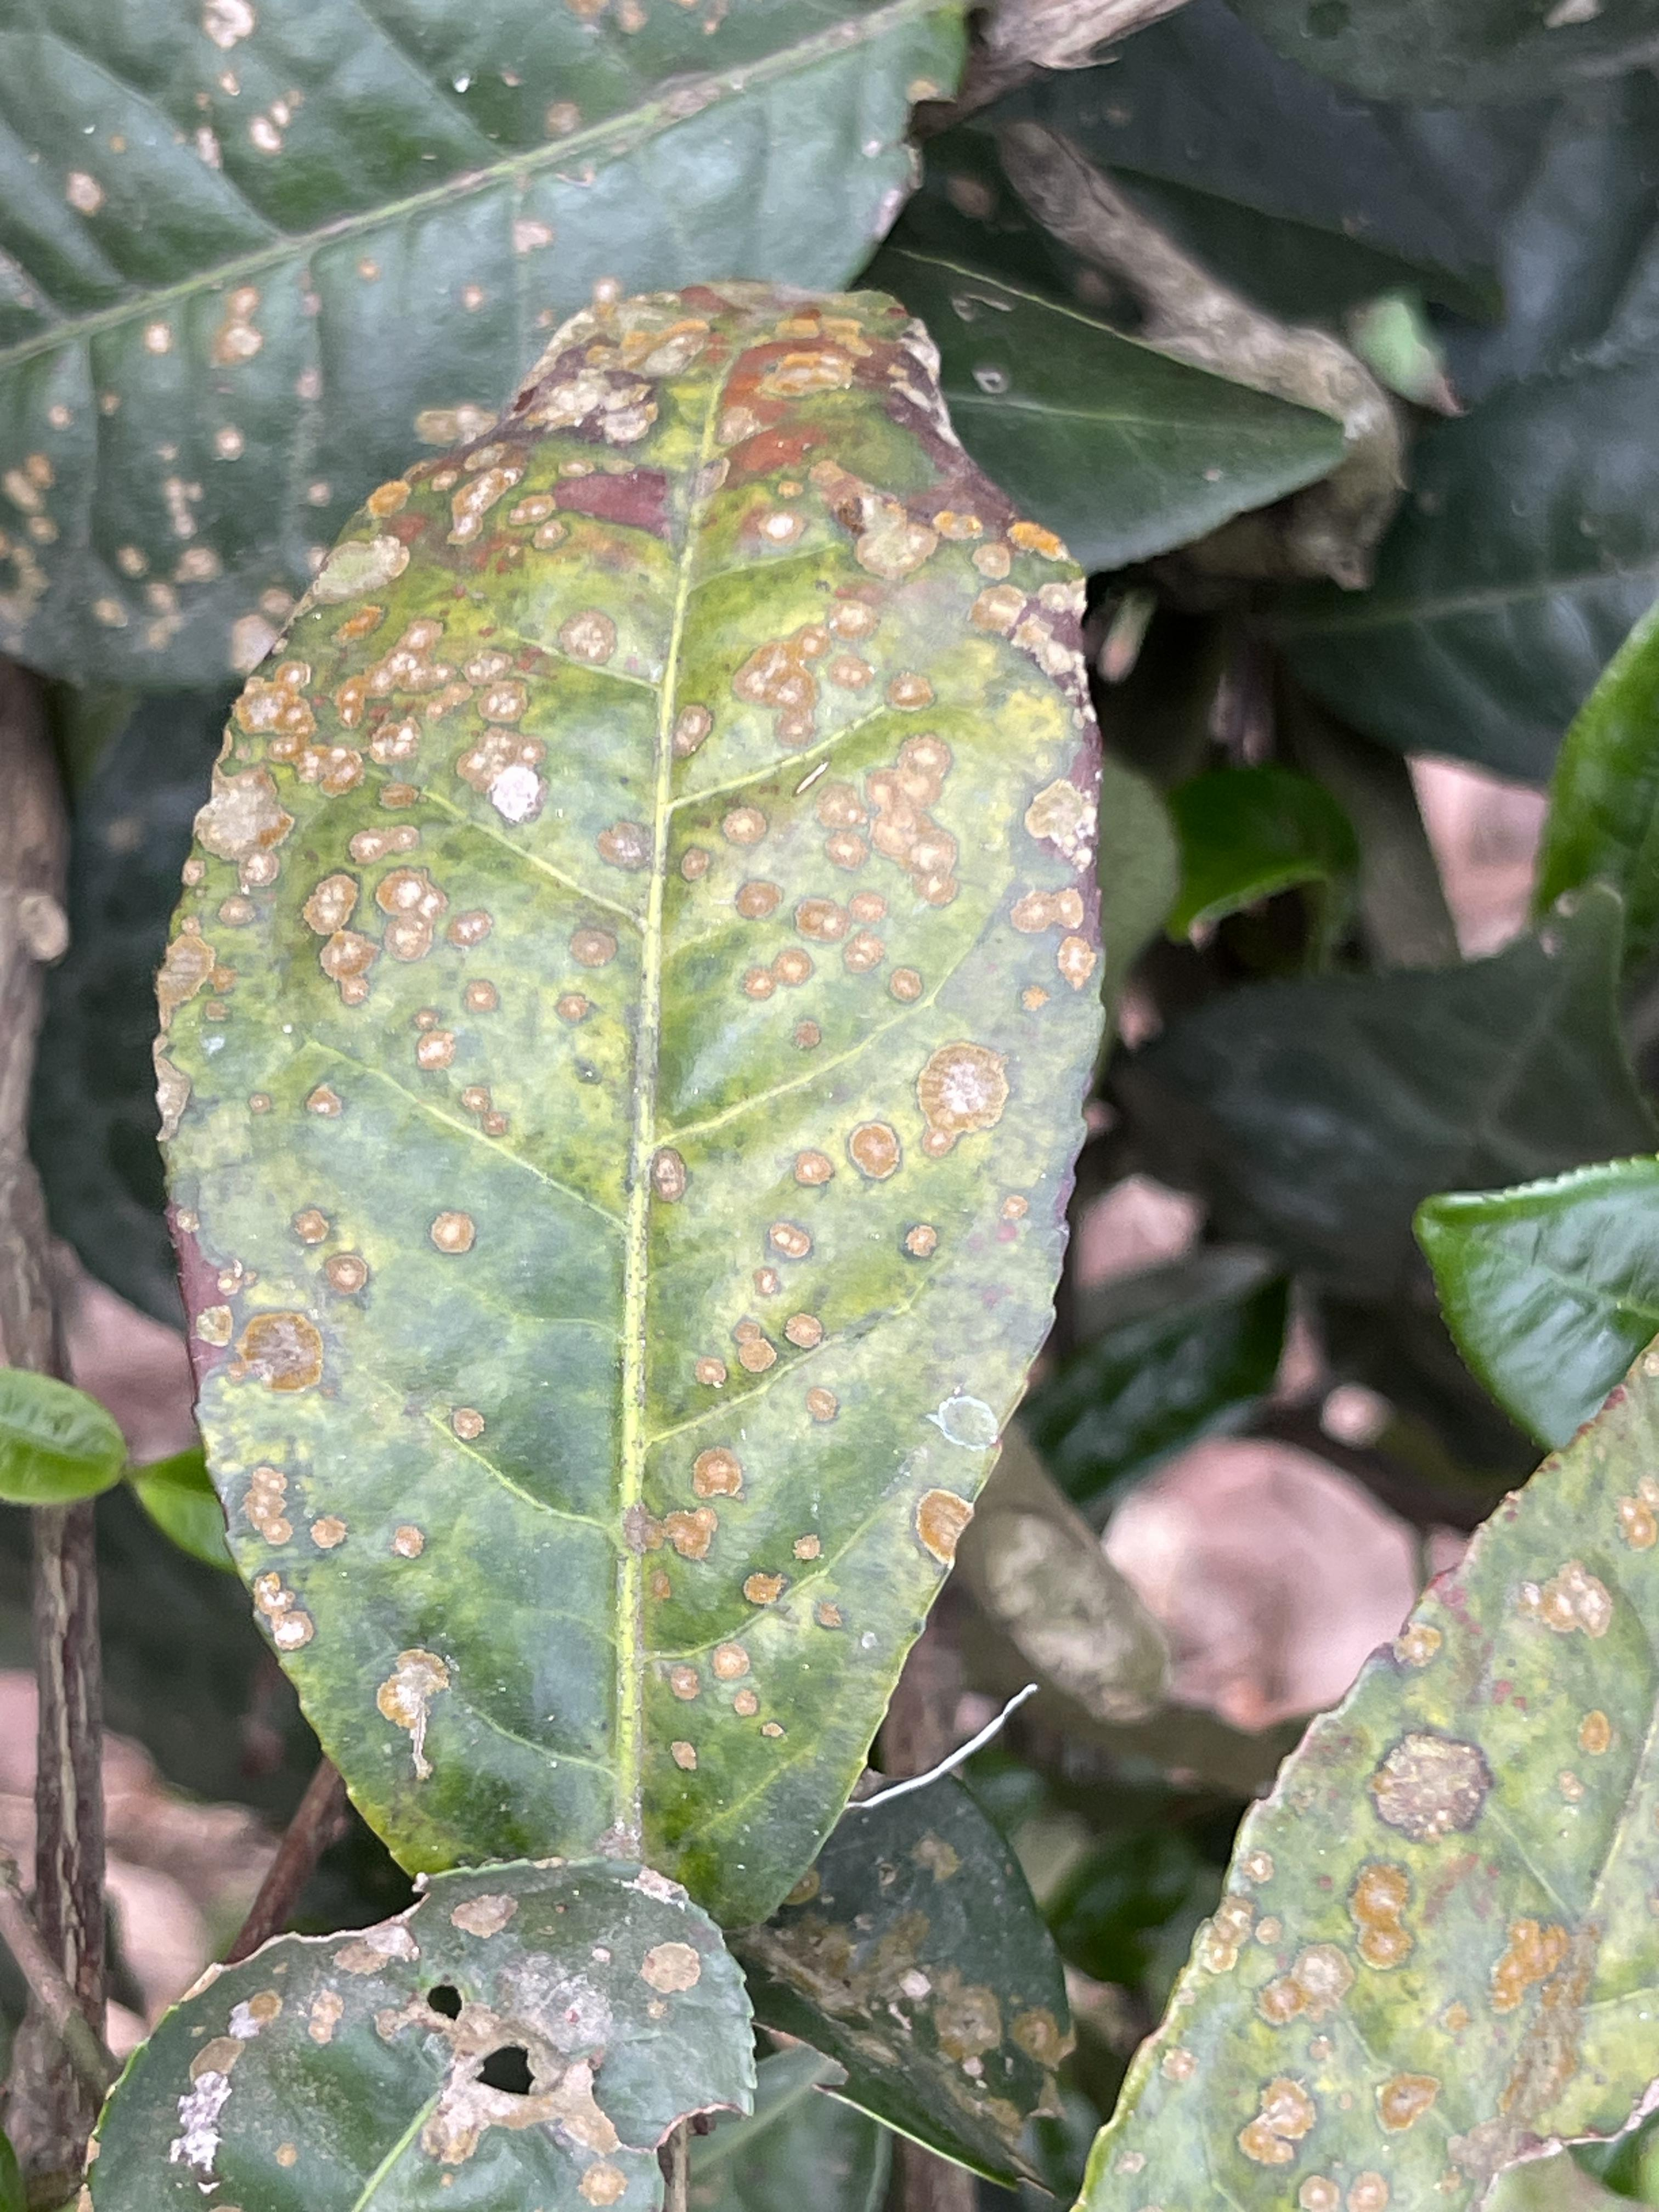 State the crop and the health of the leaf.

tea, red rust
